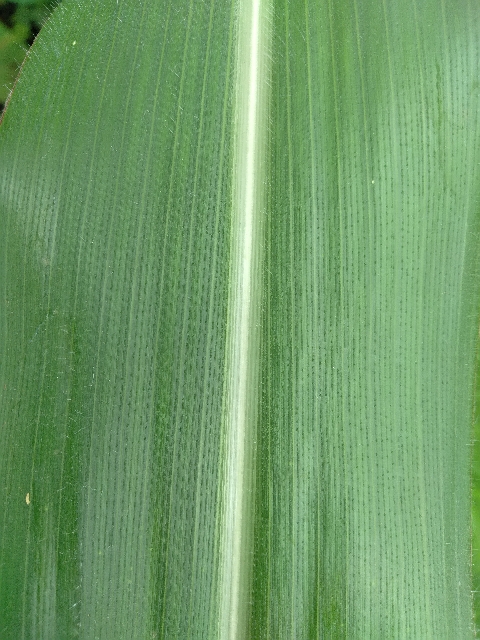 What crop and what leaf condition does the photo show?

maize, healthy
